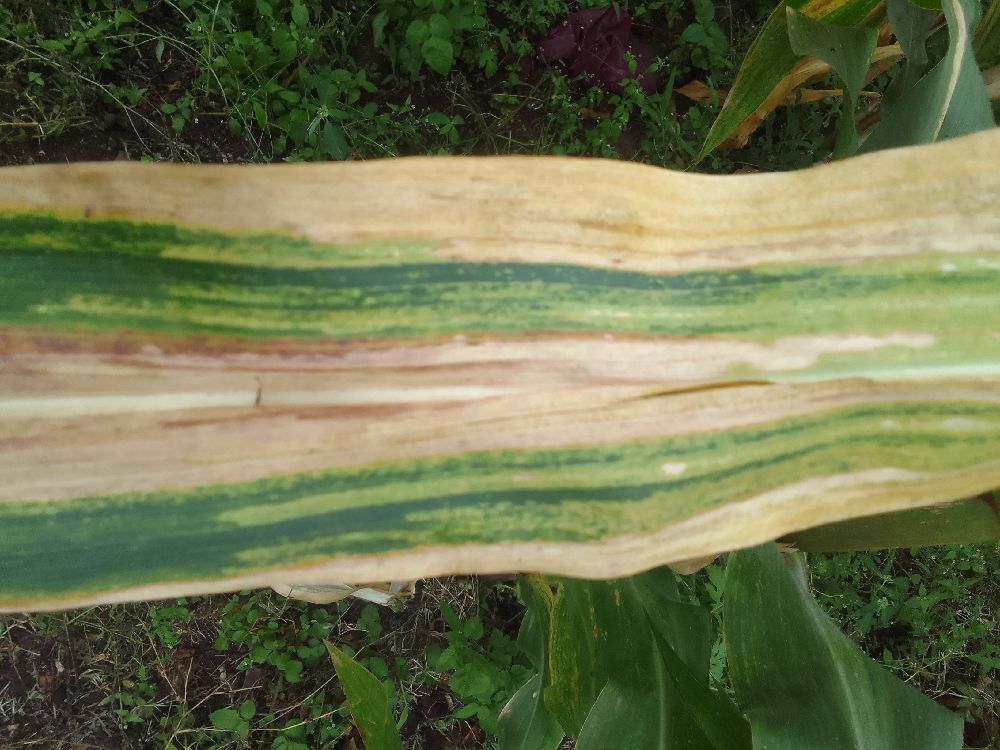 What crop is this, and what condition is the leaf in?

maize, maize lethal necrosis
